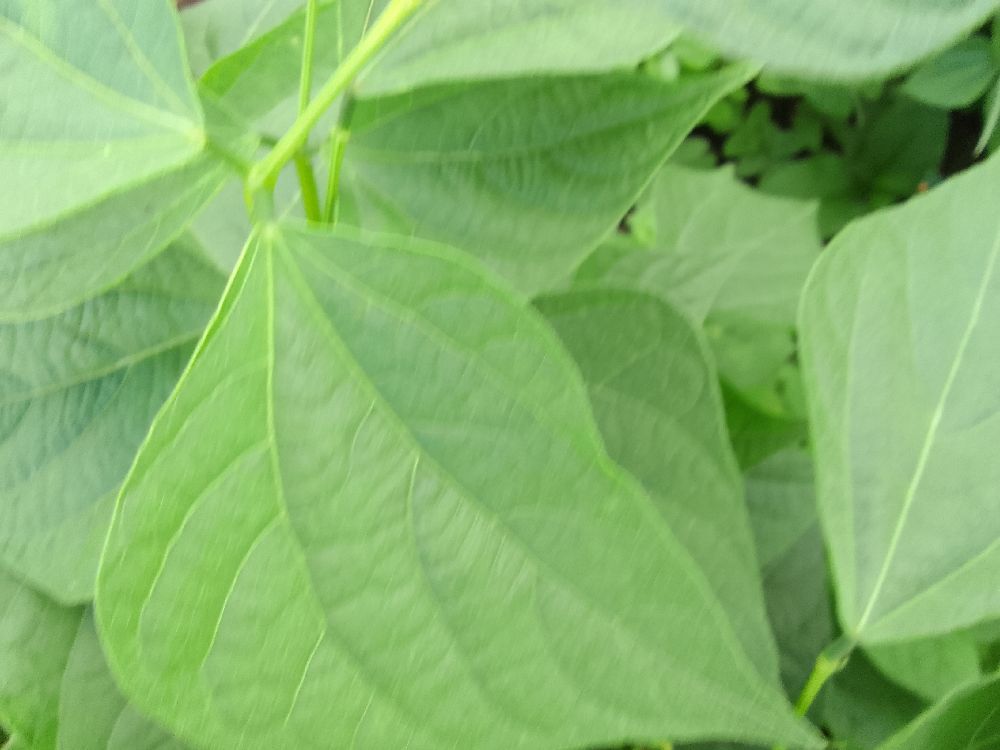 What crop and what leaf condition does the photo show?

common bean, healthy
